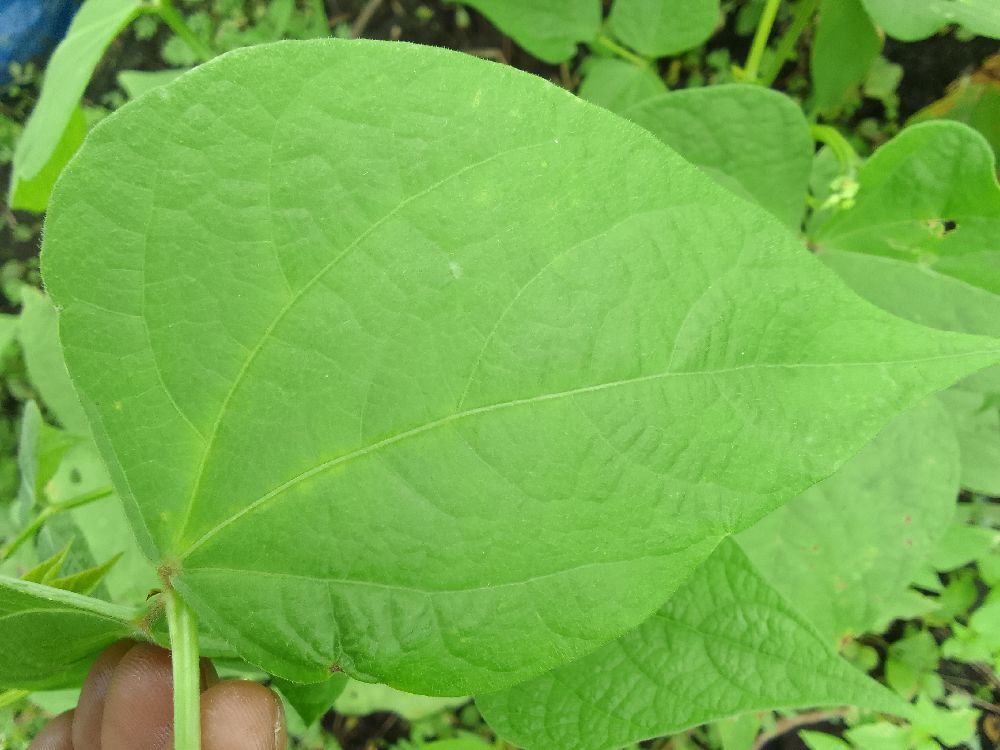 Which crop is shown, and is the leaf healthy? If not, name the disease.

common bean, healthy
